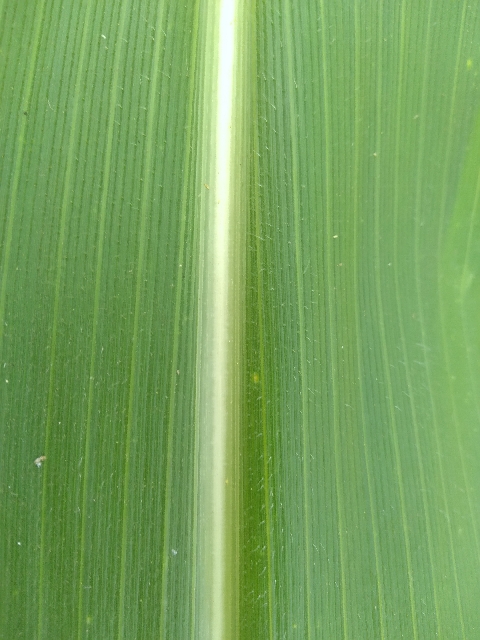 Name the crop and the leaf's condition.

maize, healthy
